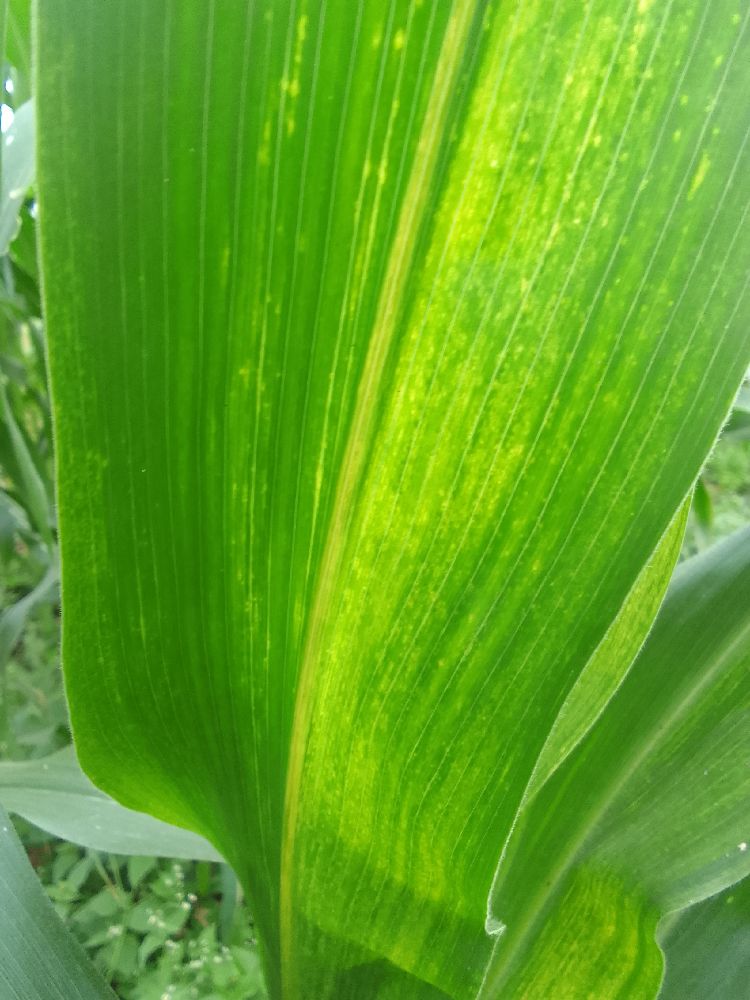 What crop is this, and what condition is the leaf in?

maize, maize lethal necrosis
